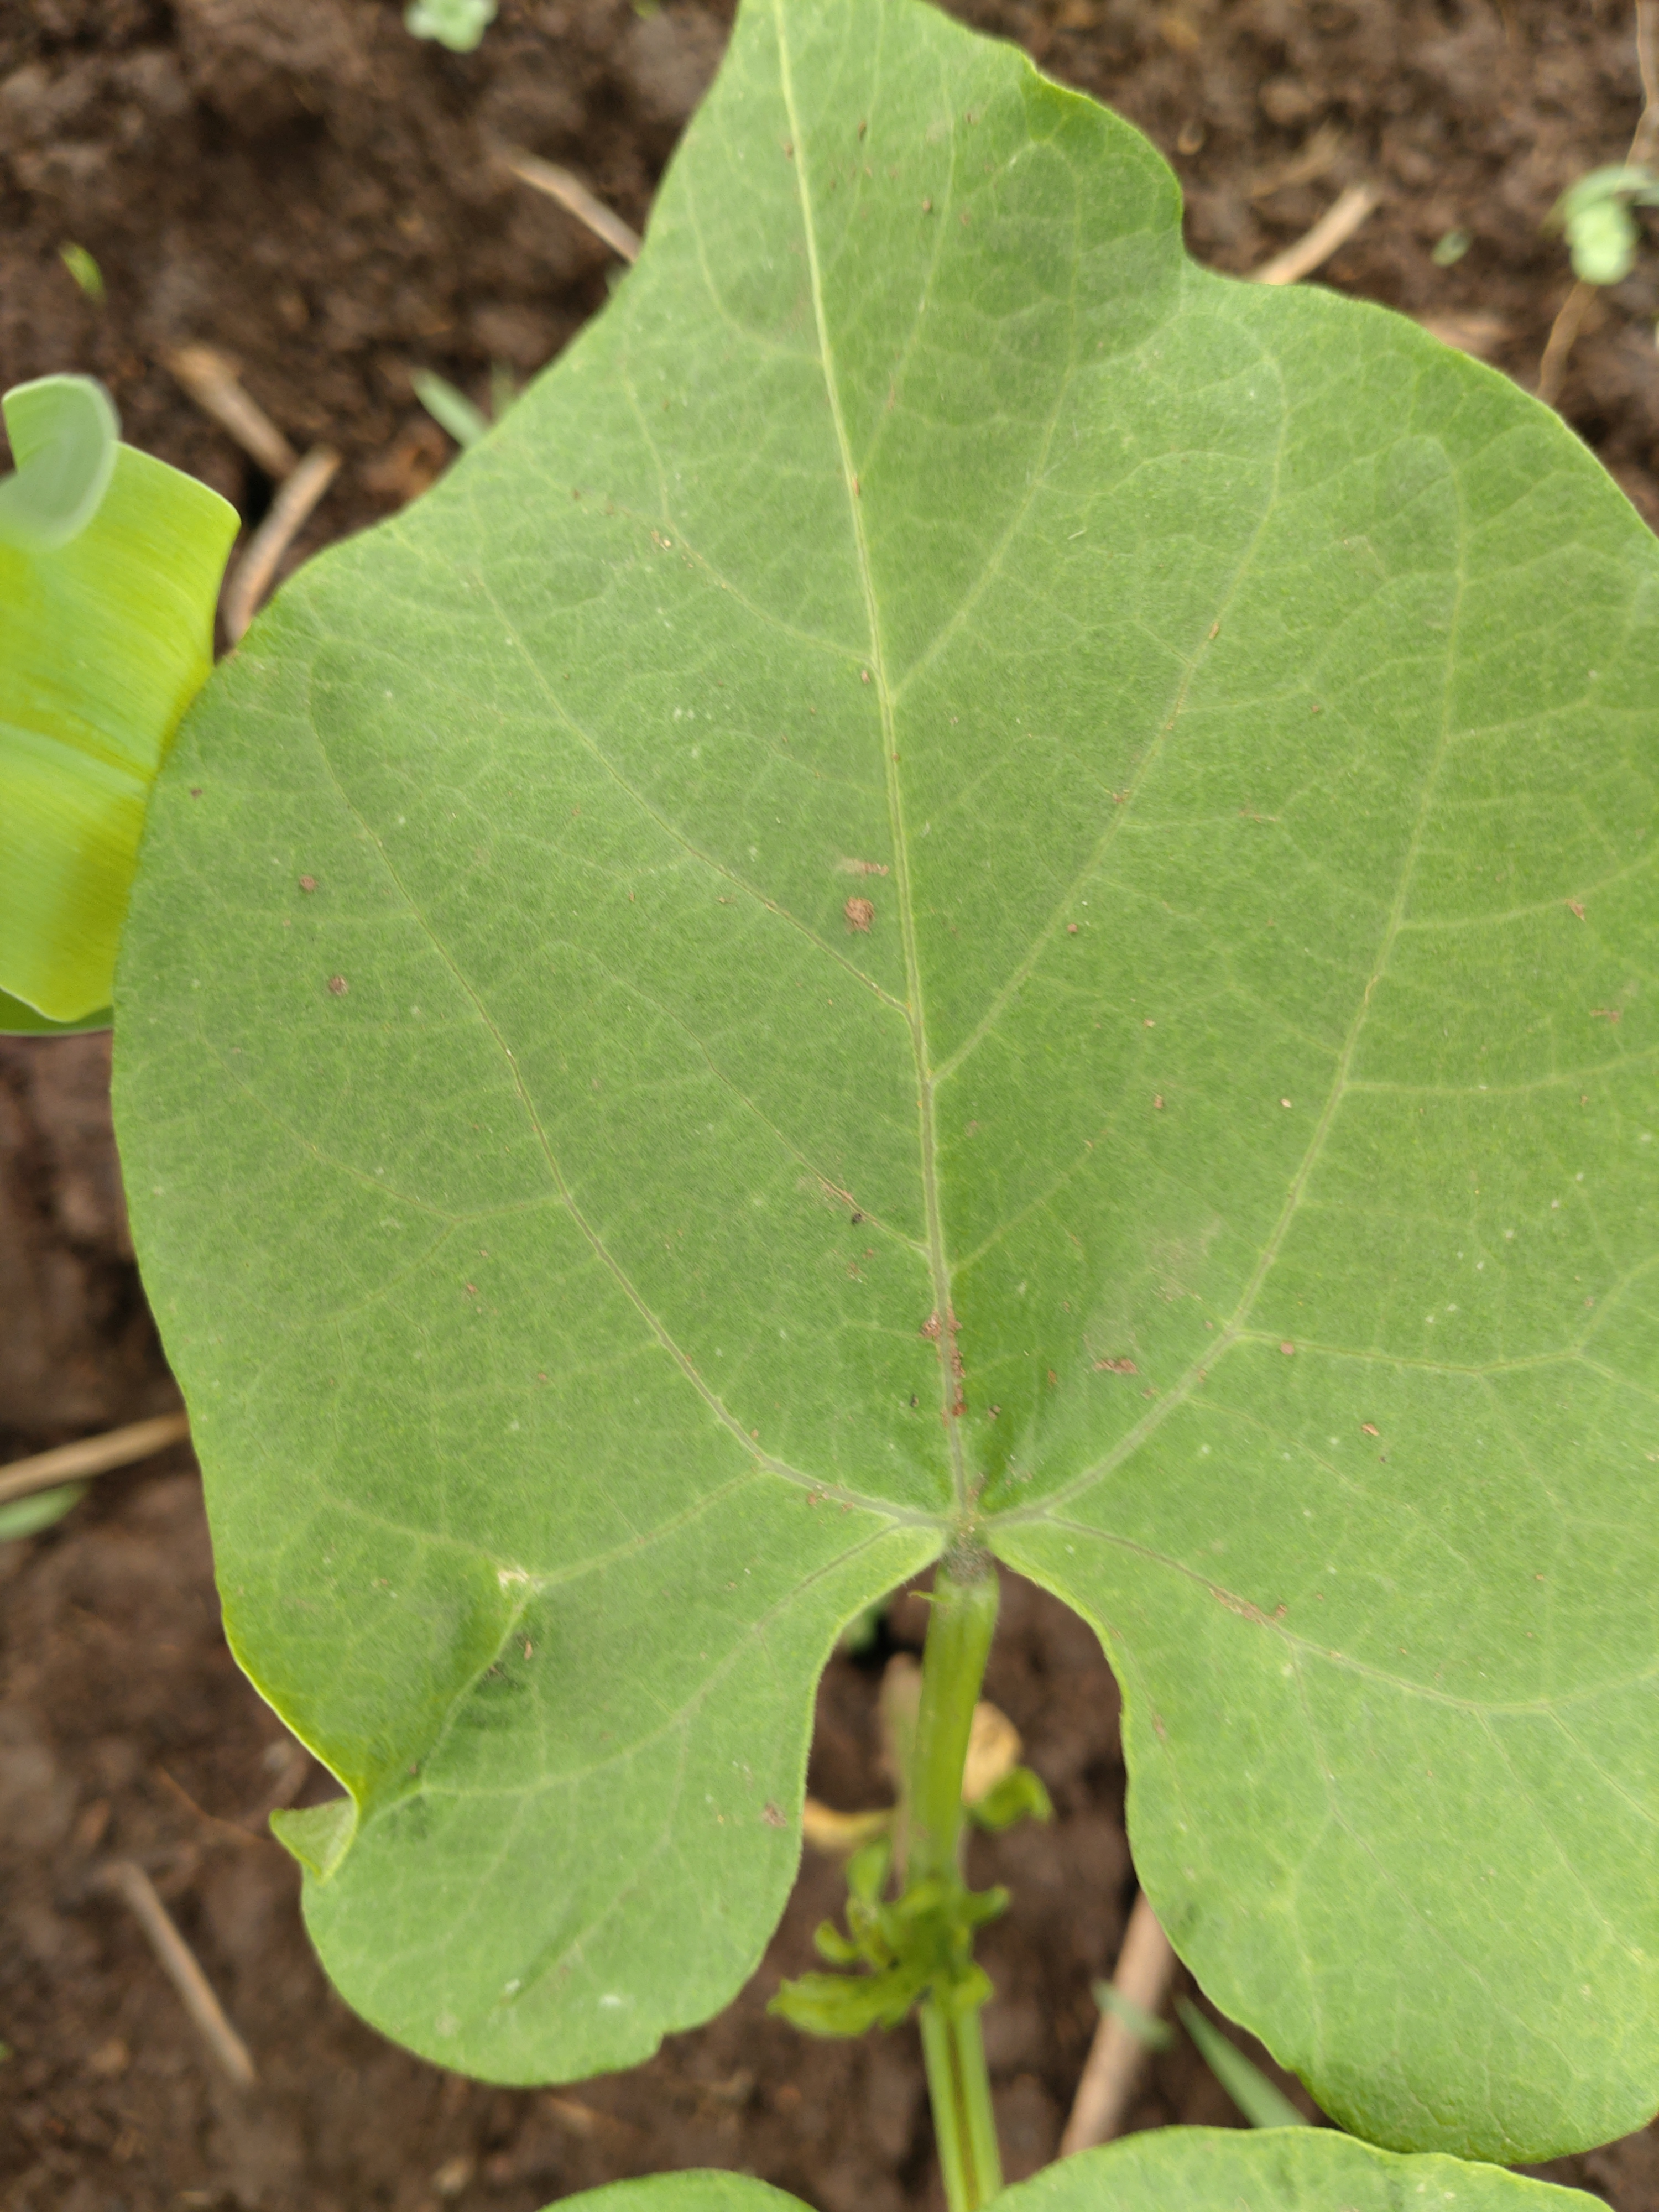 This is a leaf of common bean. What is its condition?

healthy
